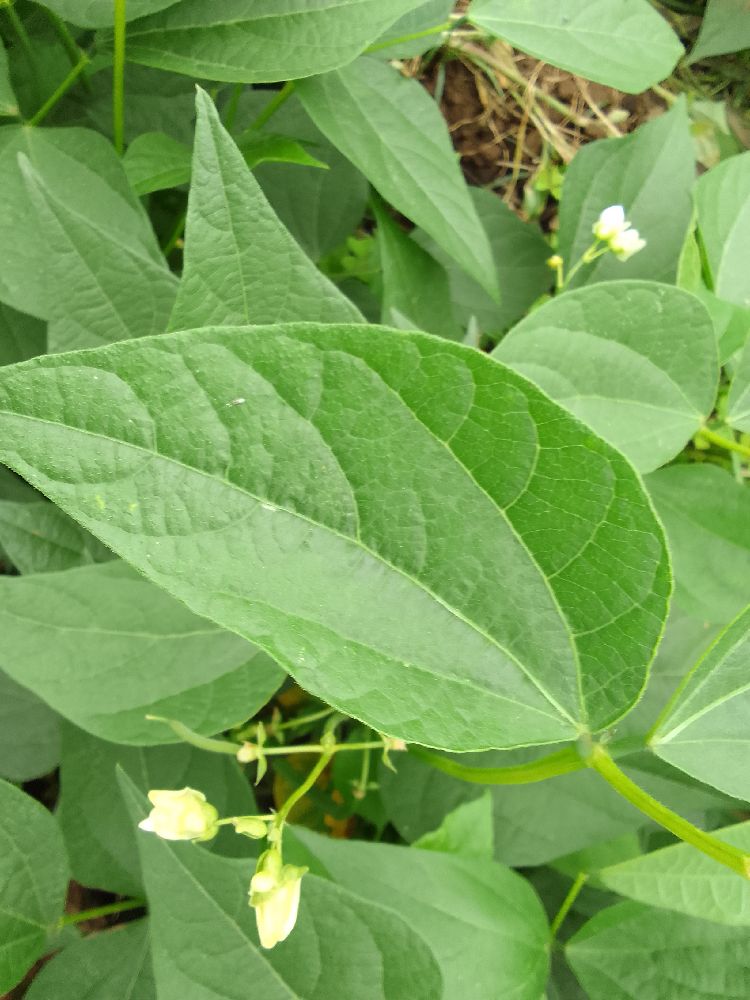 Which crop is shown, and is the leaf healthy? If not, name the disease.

common bean, healthy
